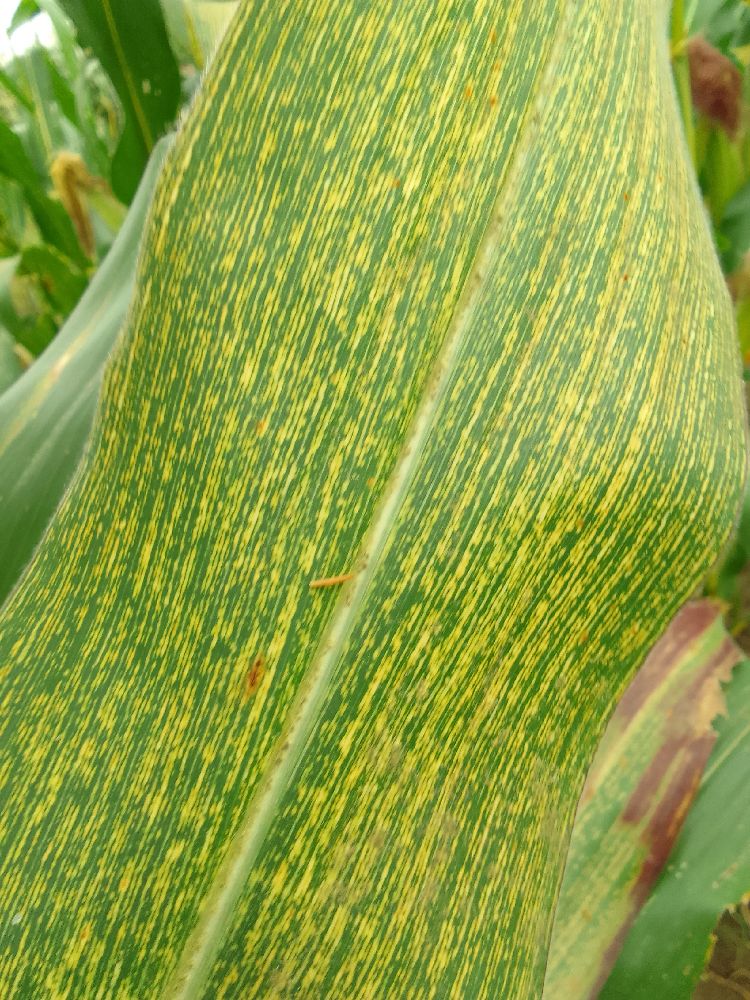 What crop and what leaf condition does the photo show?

maize, maize streak virus
